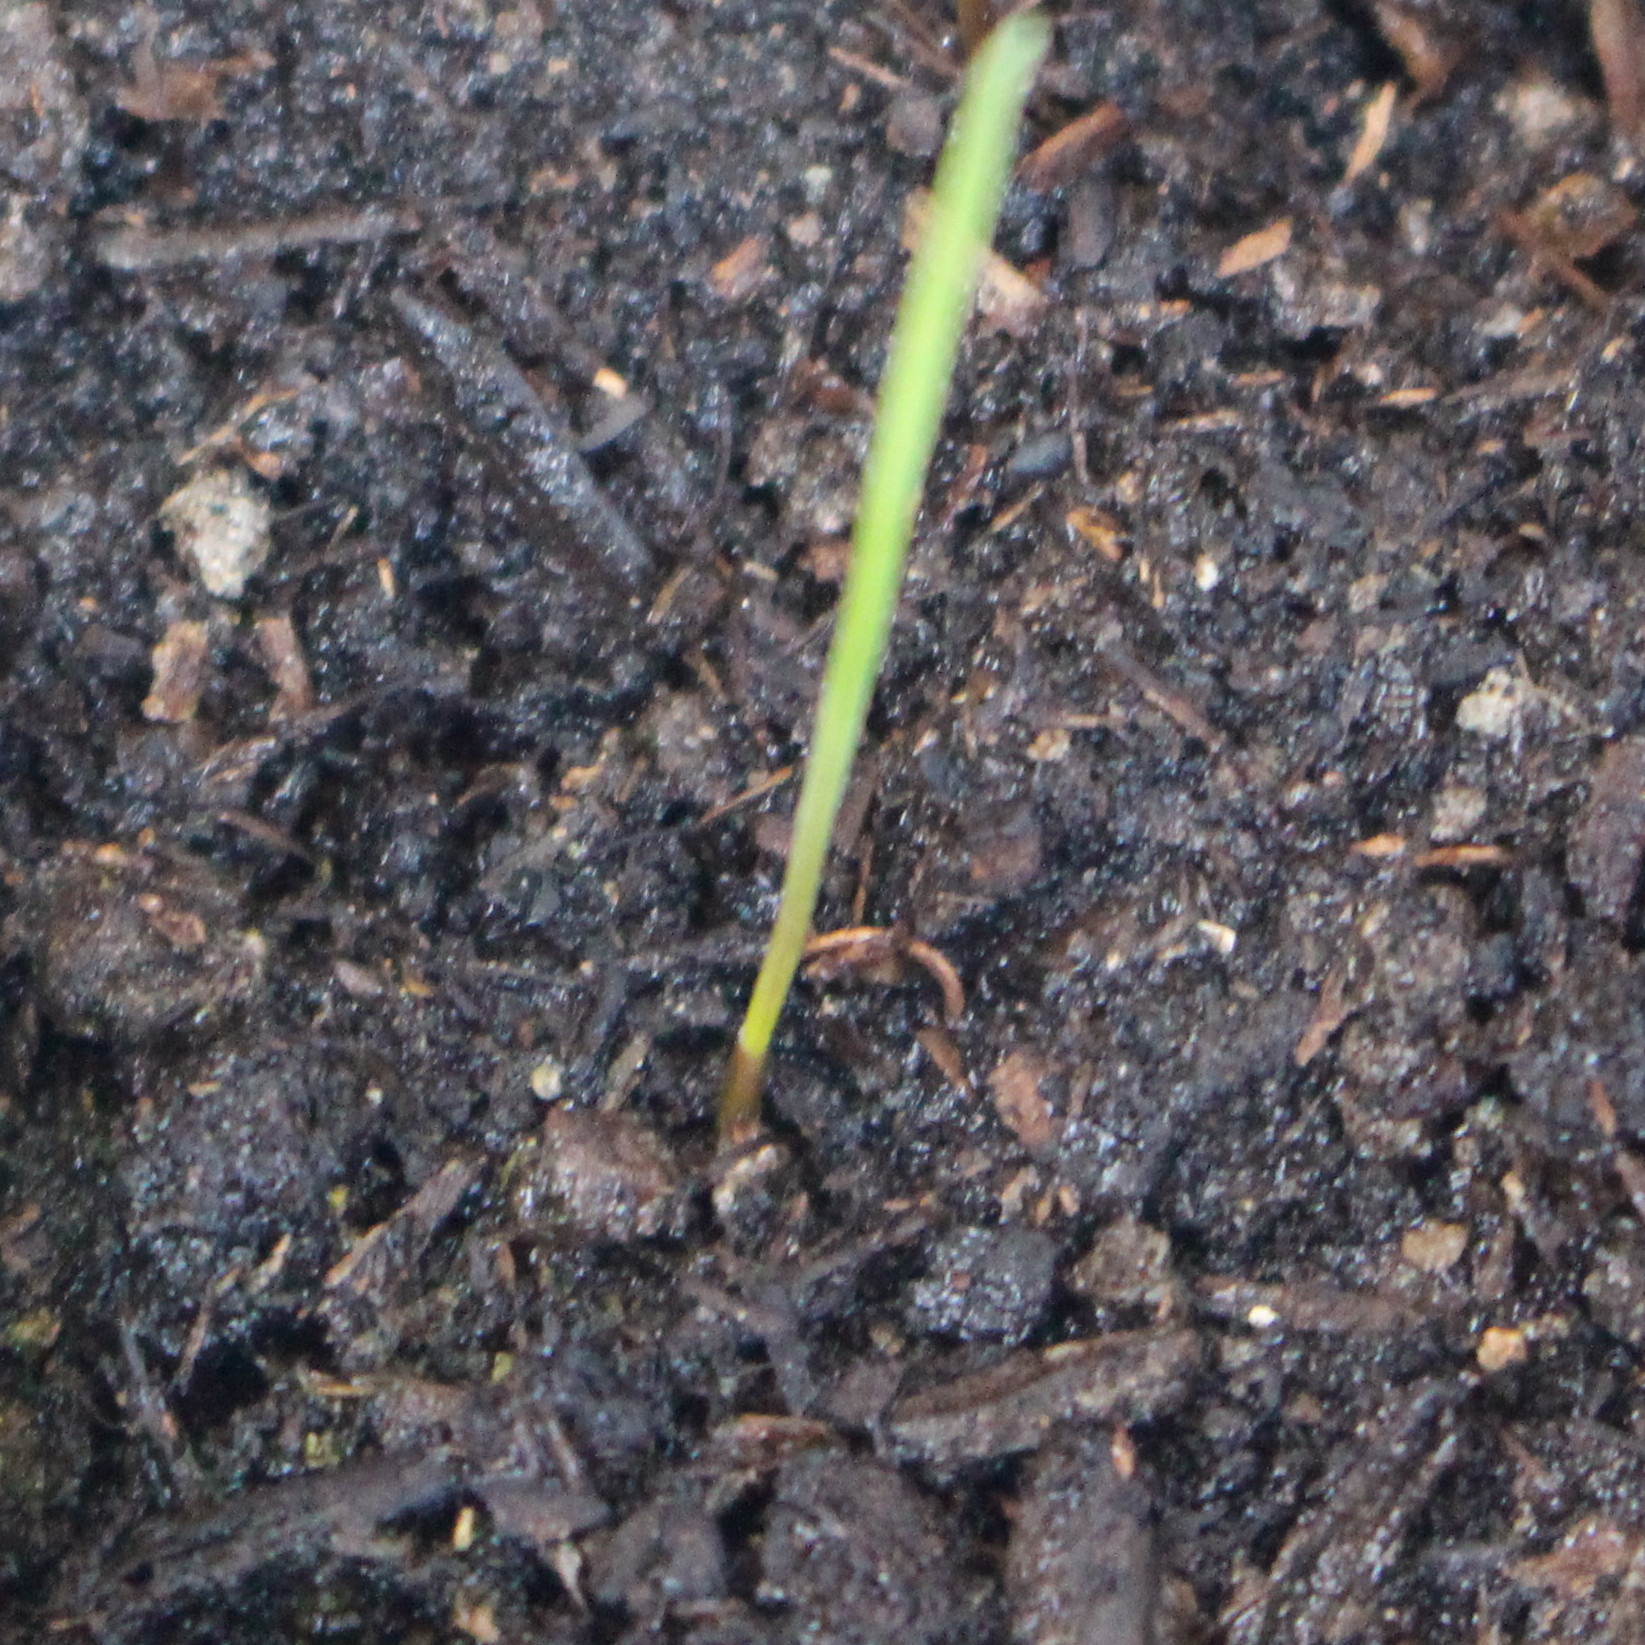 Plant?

Lolium multiflorum
